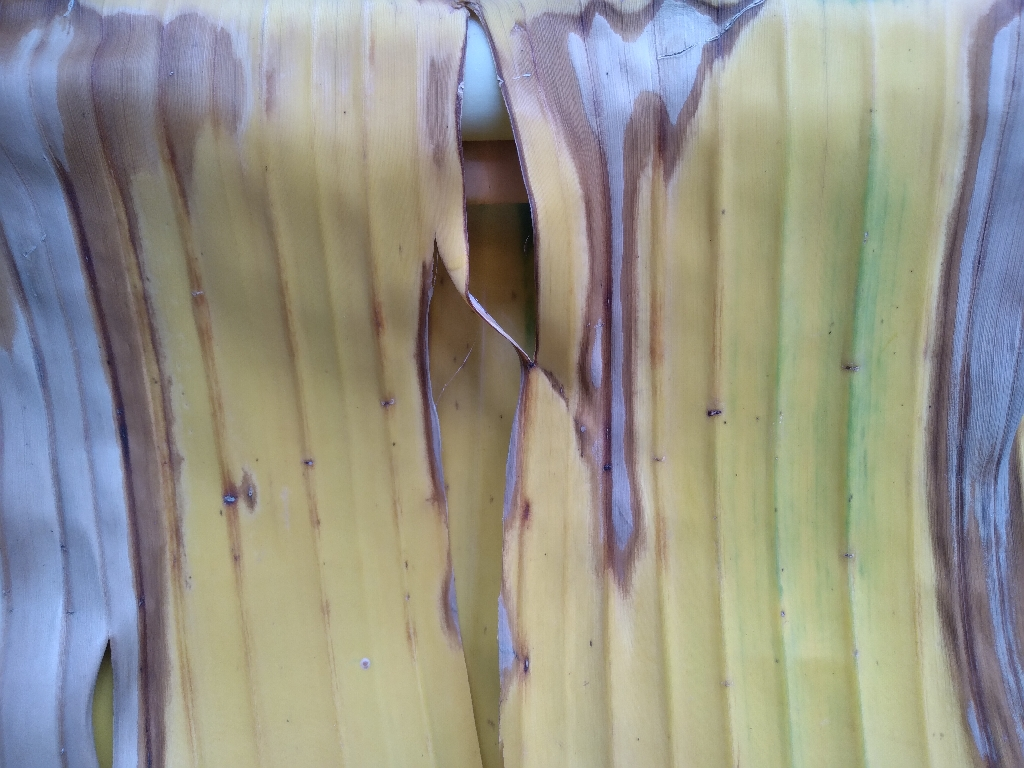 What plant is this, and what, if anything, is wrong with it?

banana, fusarium wilt race 1
